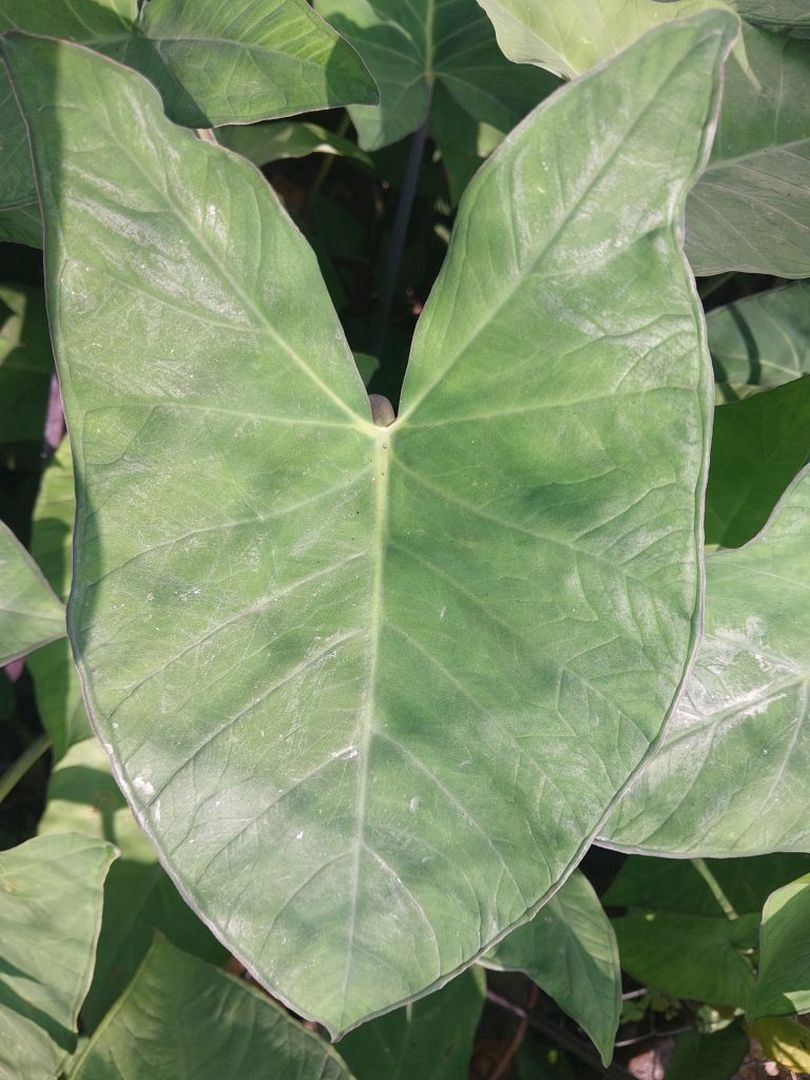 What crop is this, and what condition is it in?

taro, healthy
